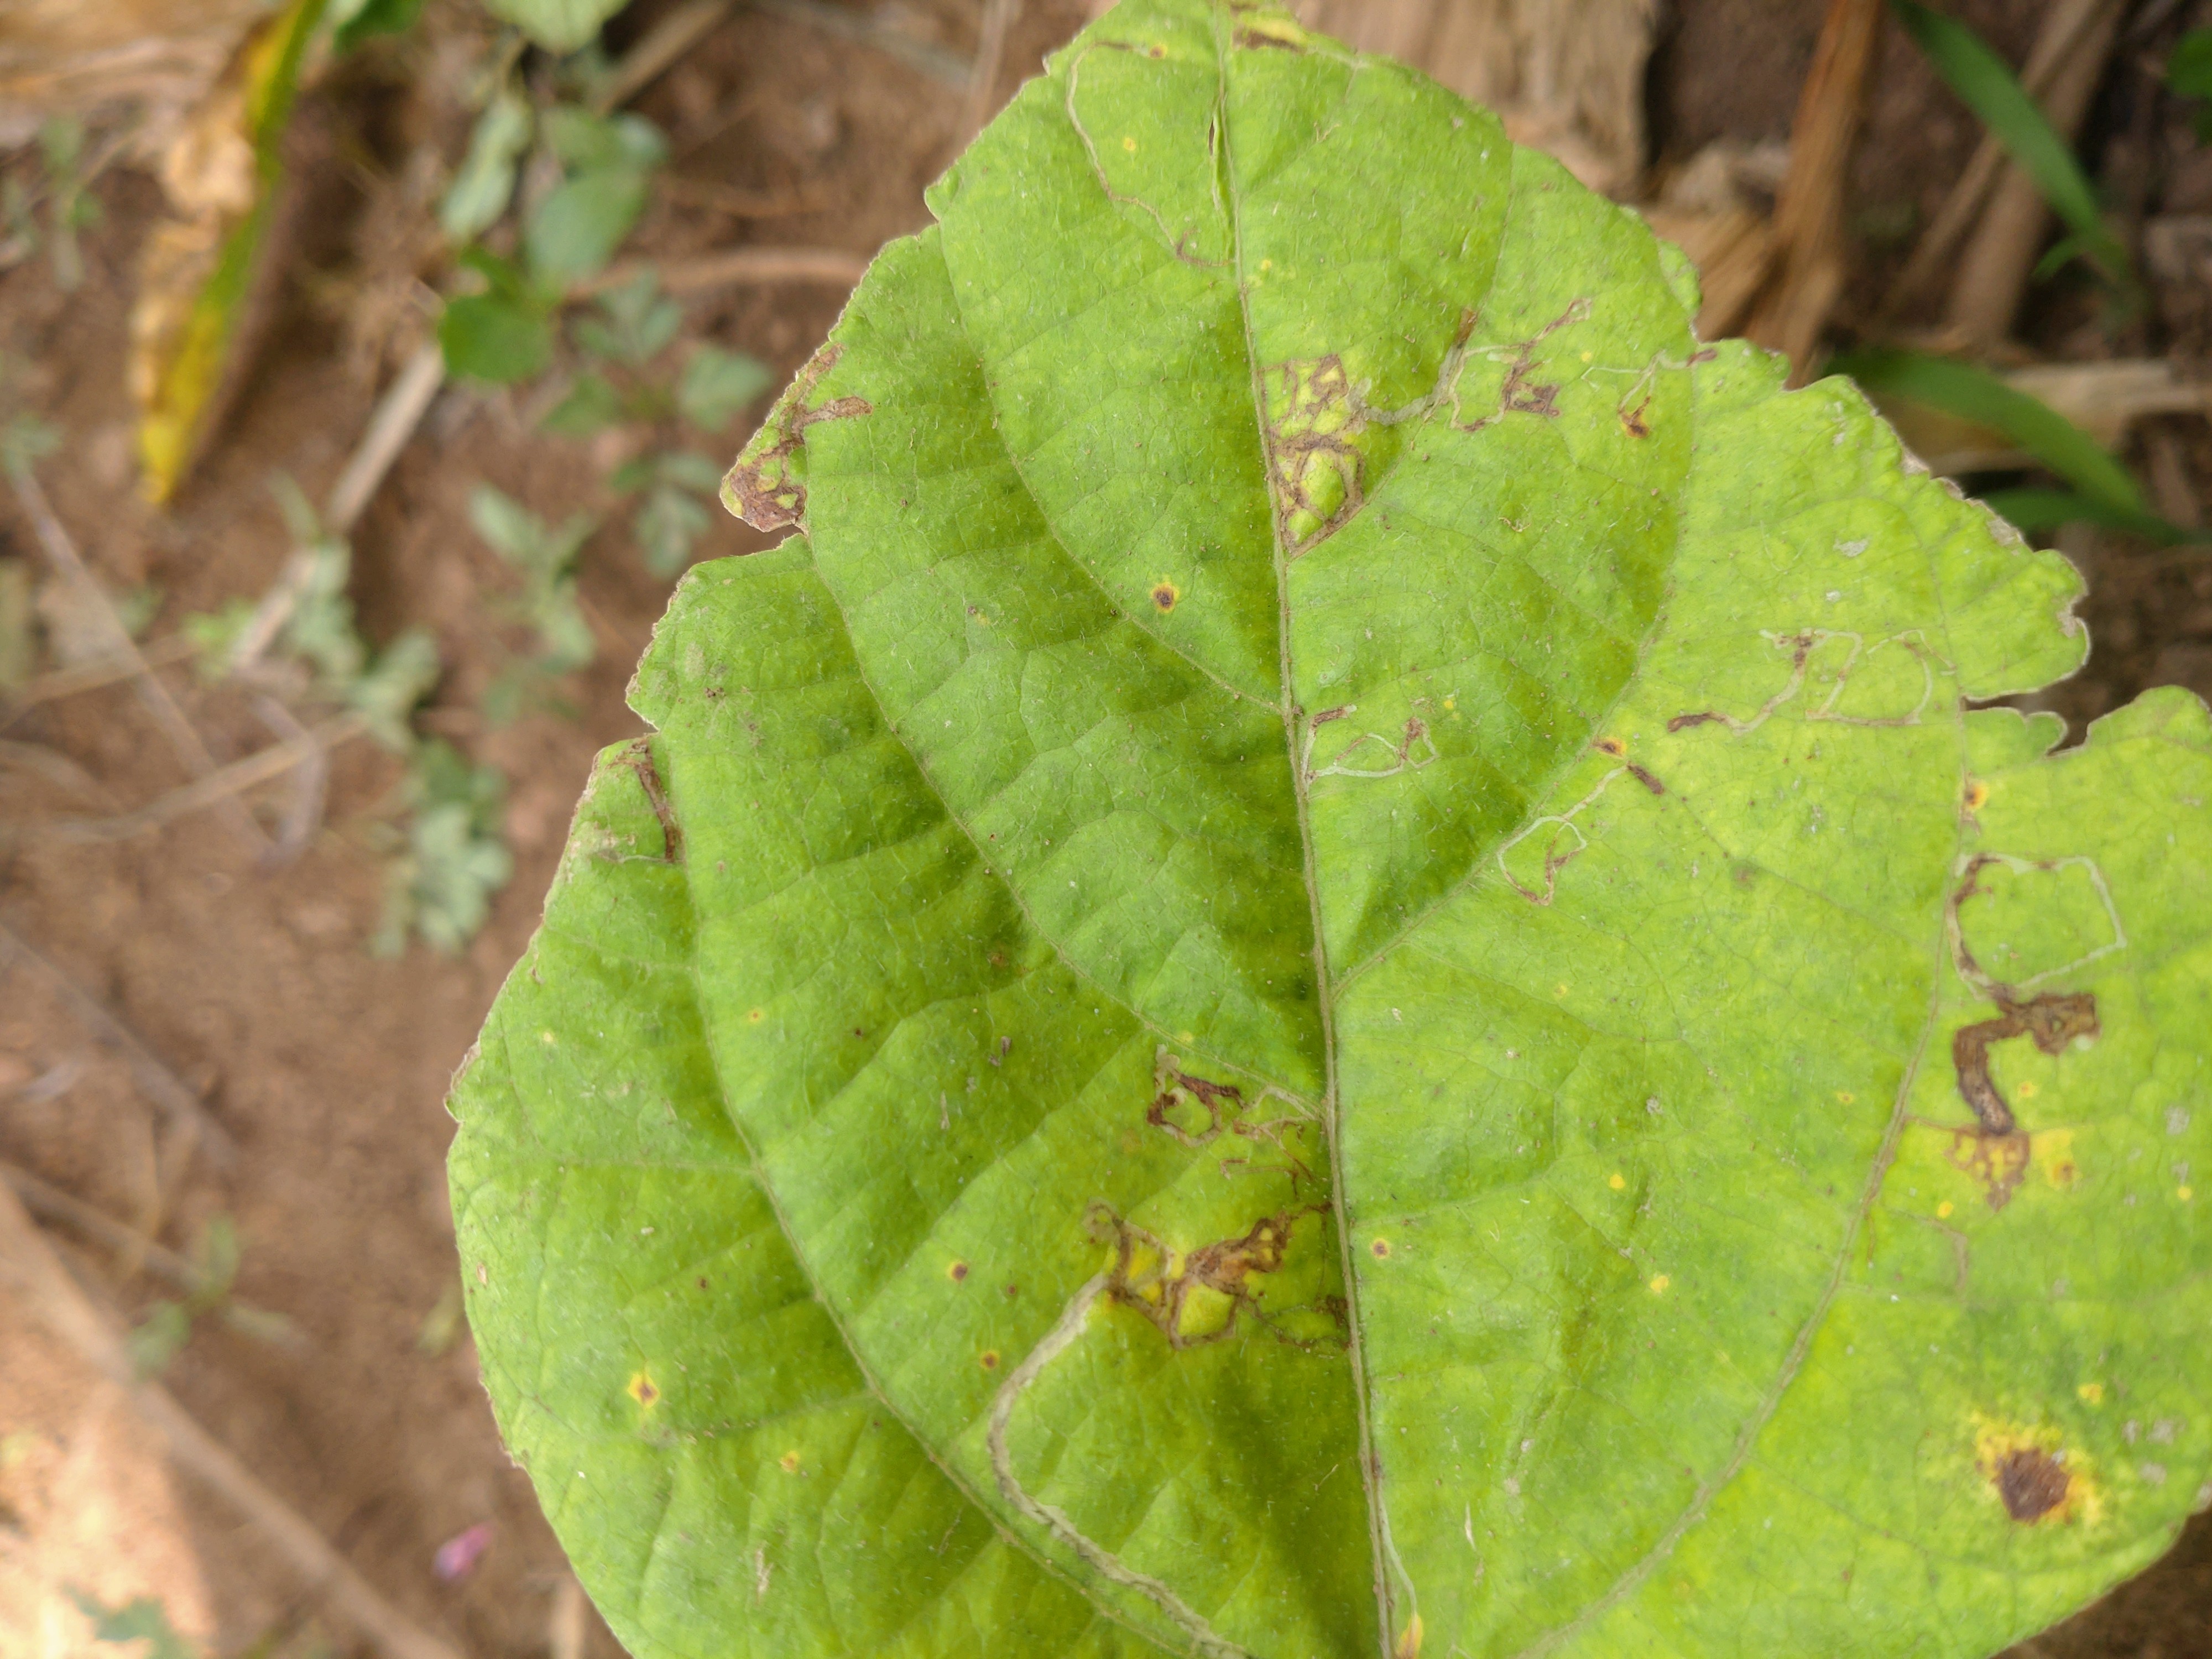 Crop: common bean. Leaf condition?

rust
